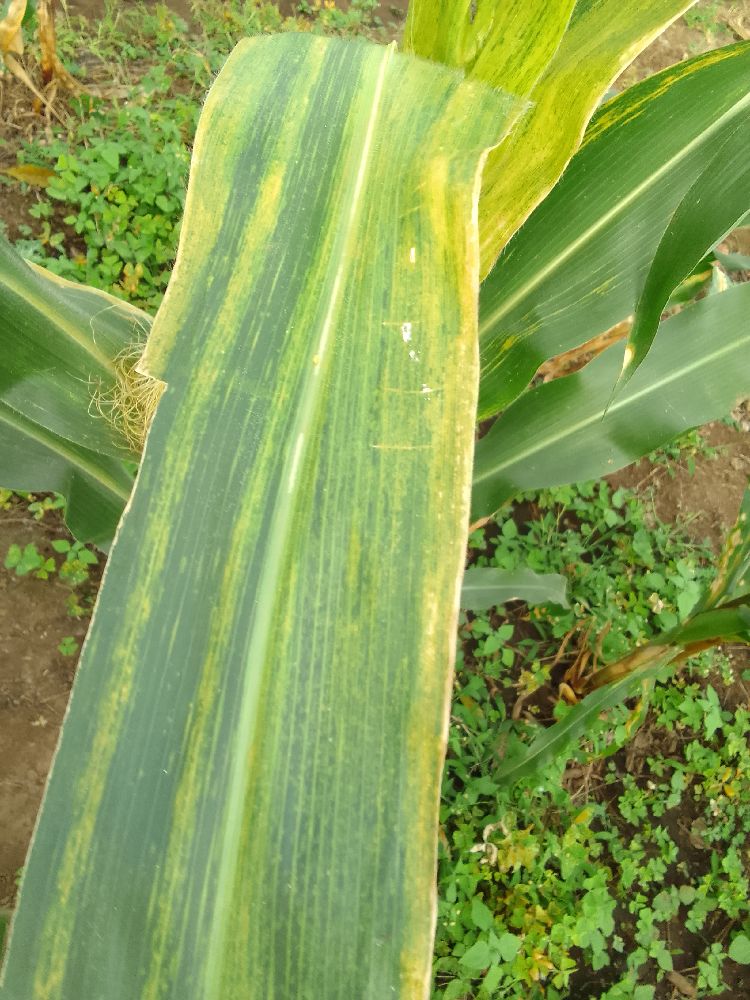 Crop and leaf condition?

maize, maize lethal necrosis
